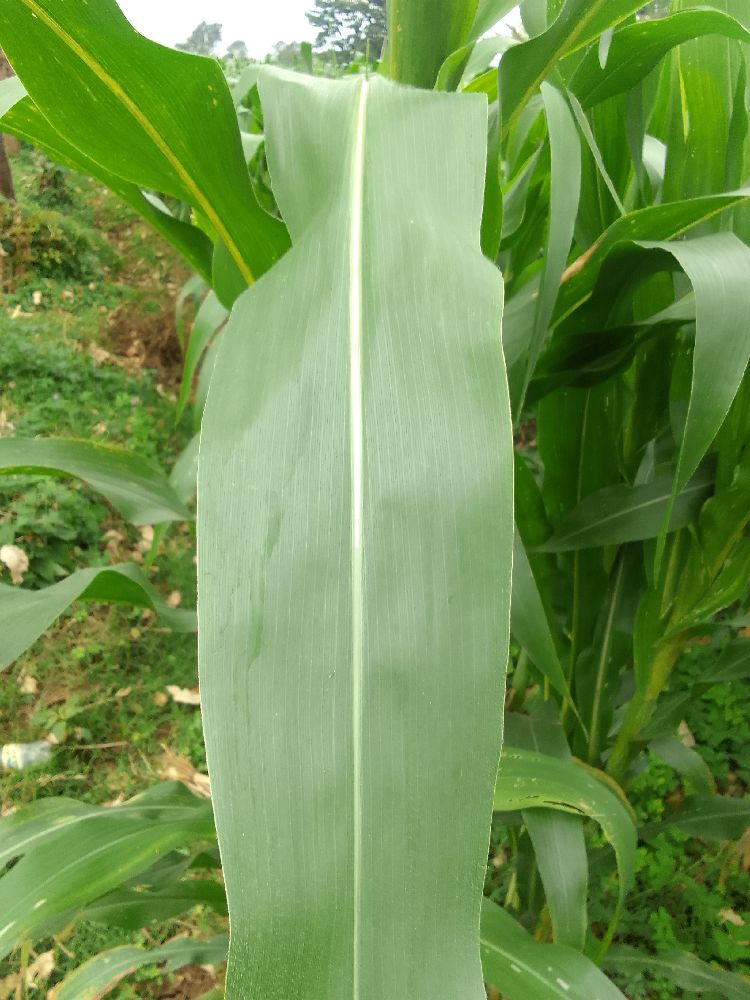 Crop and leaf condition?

maize, healthy
